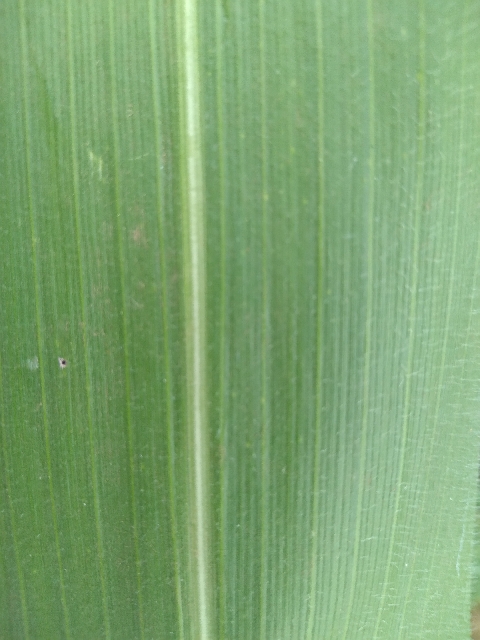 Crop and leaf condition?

maize, healthy
